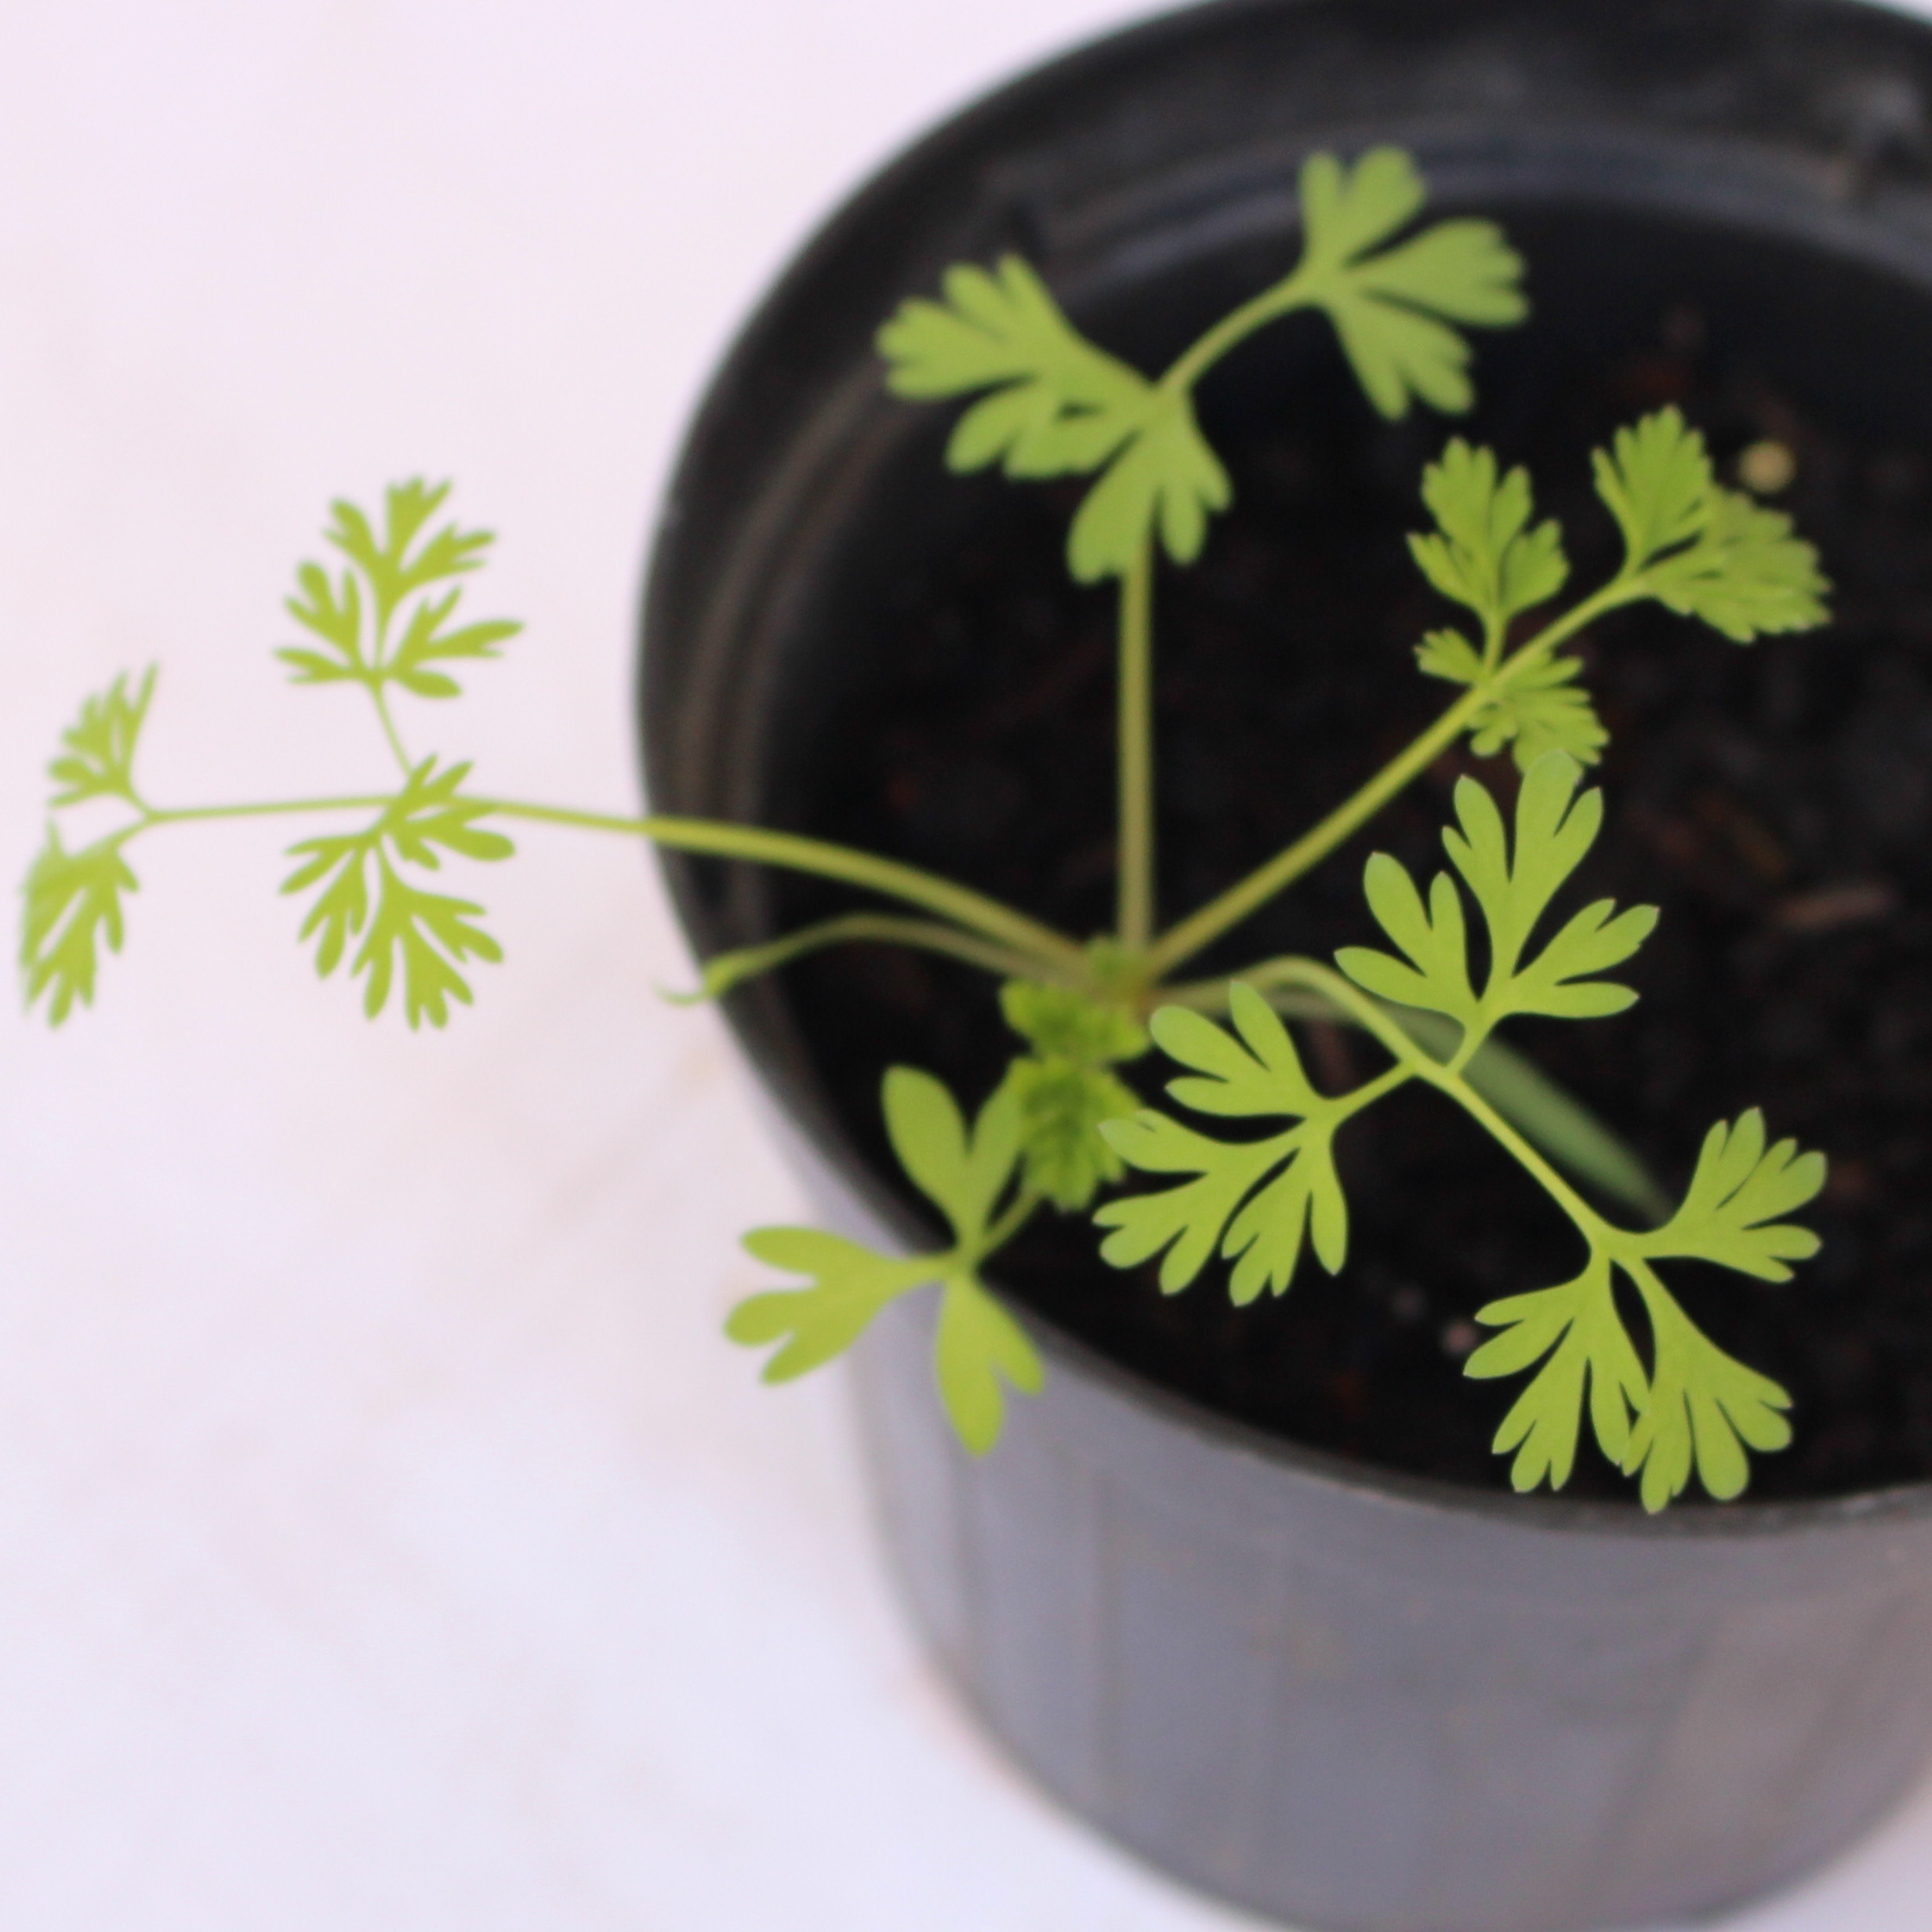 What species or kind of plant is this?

Fumaria officinalis
